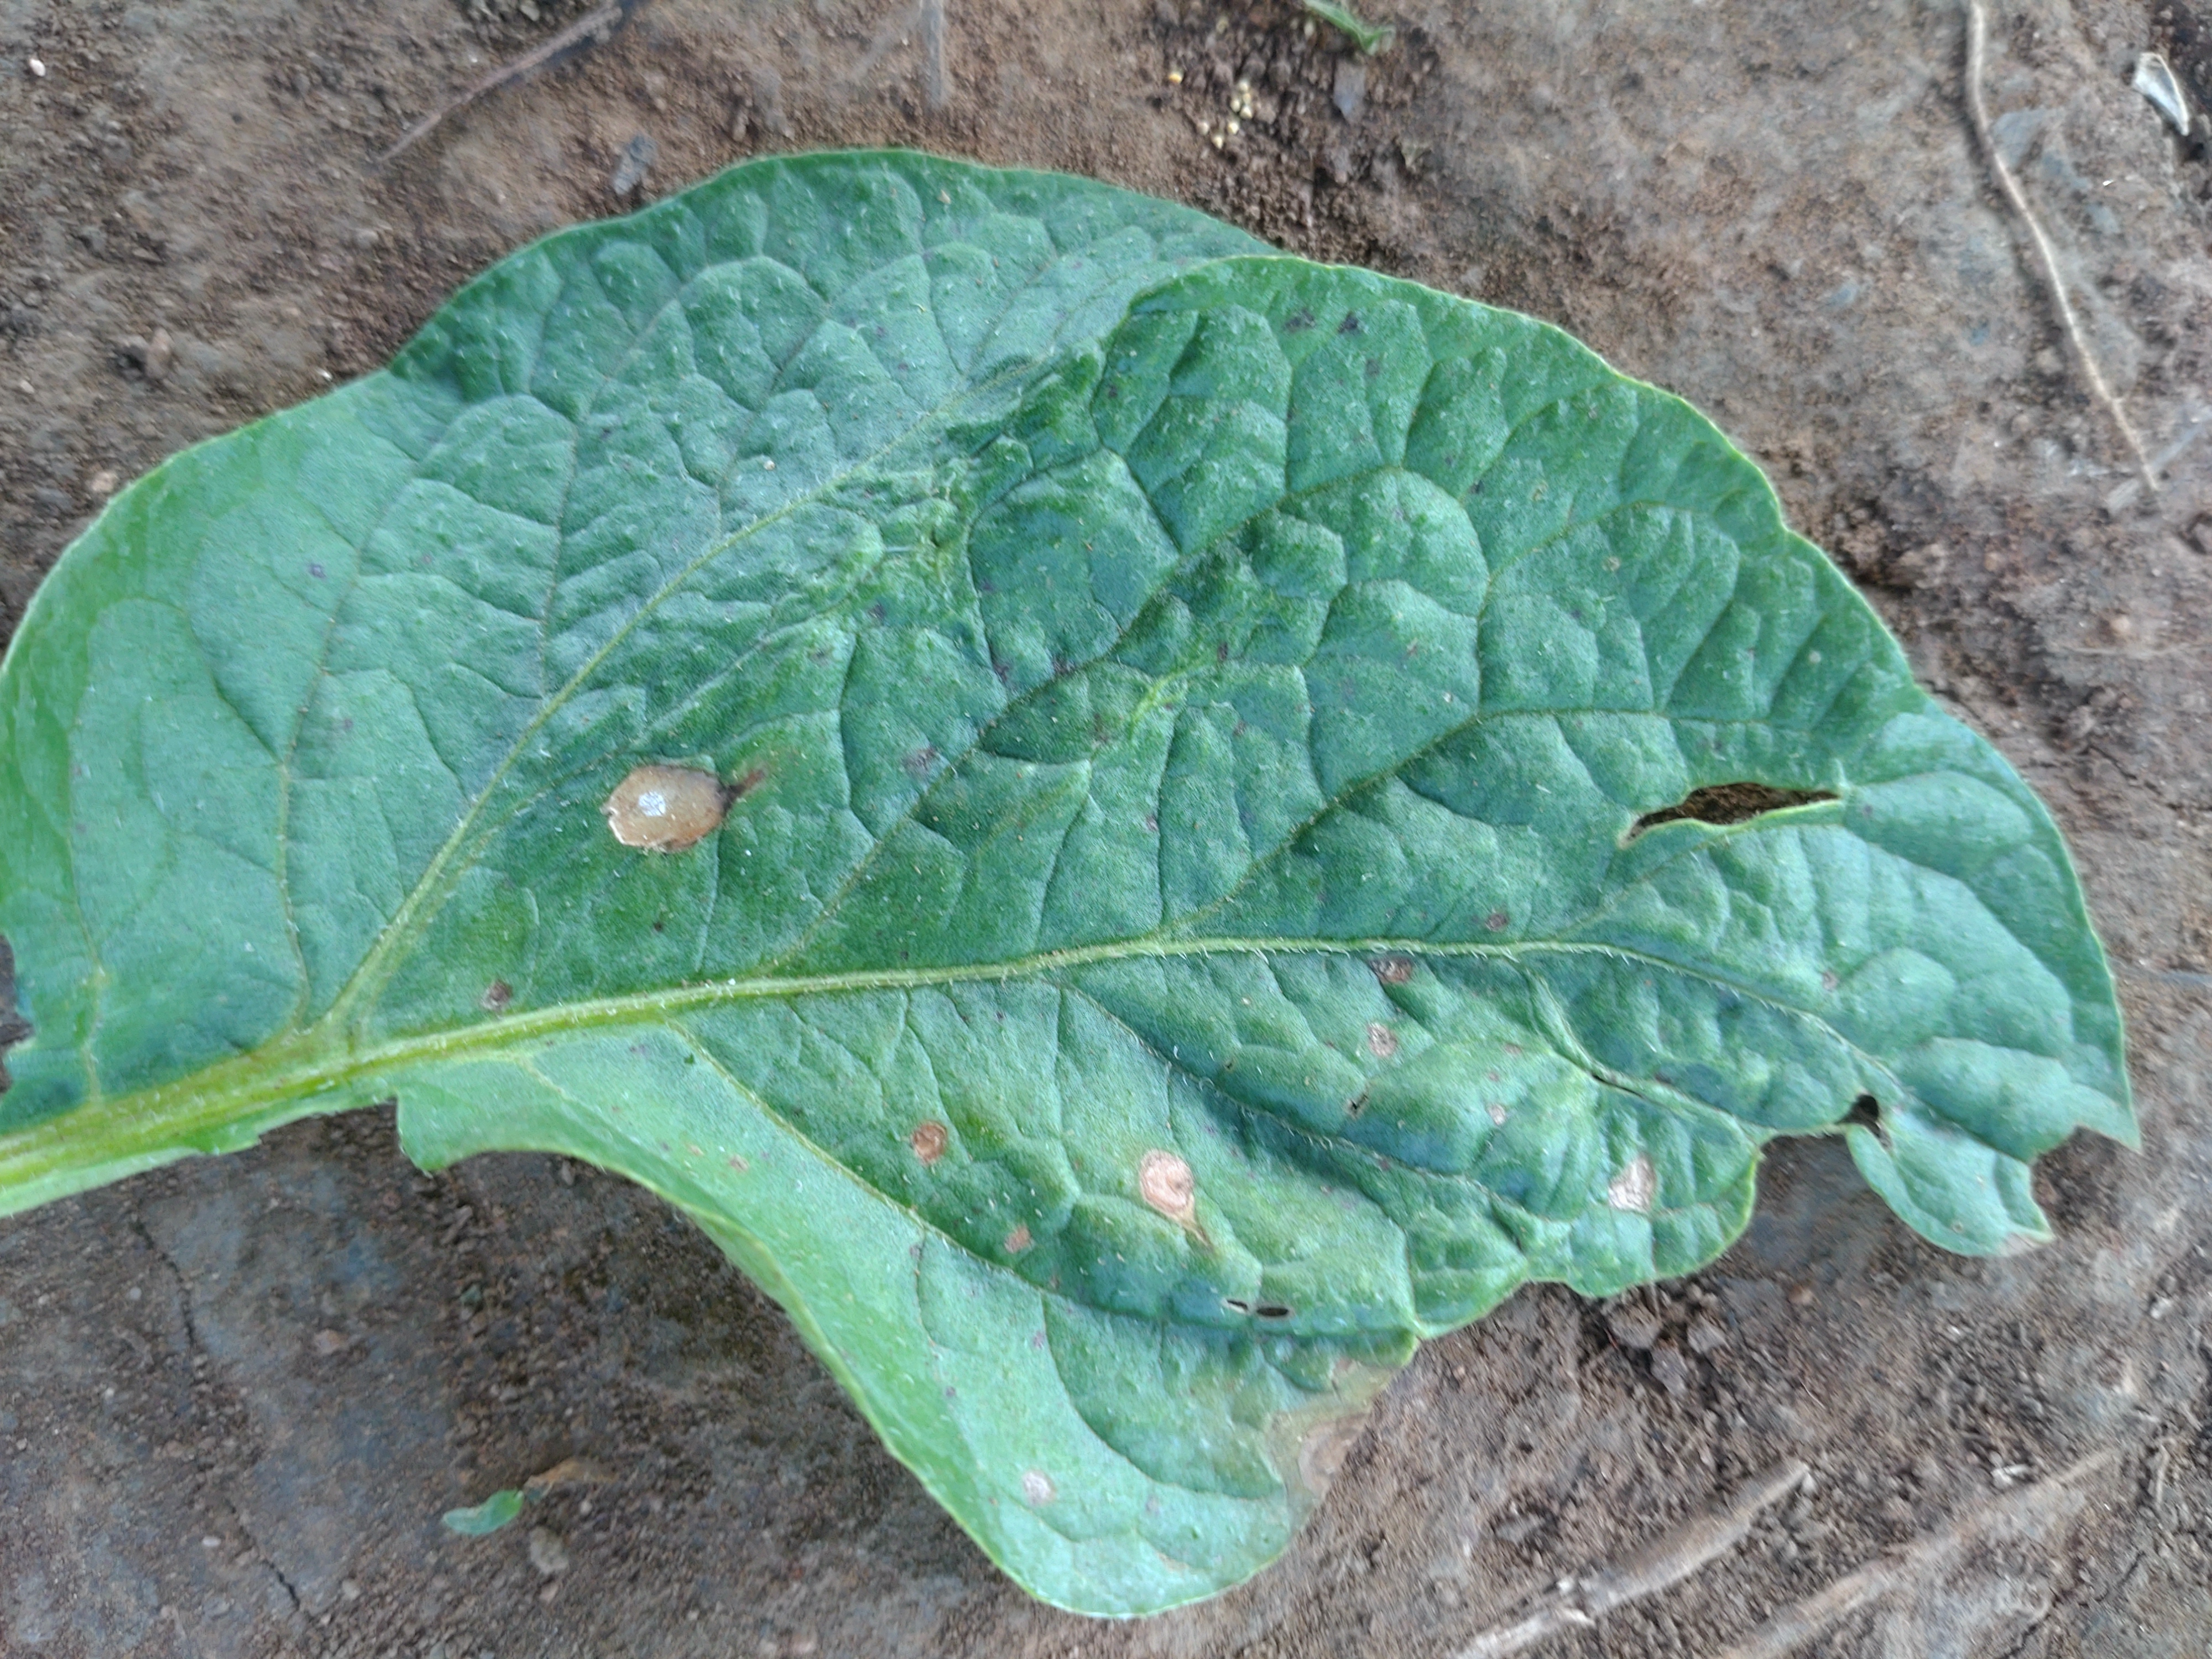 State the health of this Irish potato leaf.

early blight
